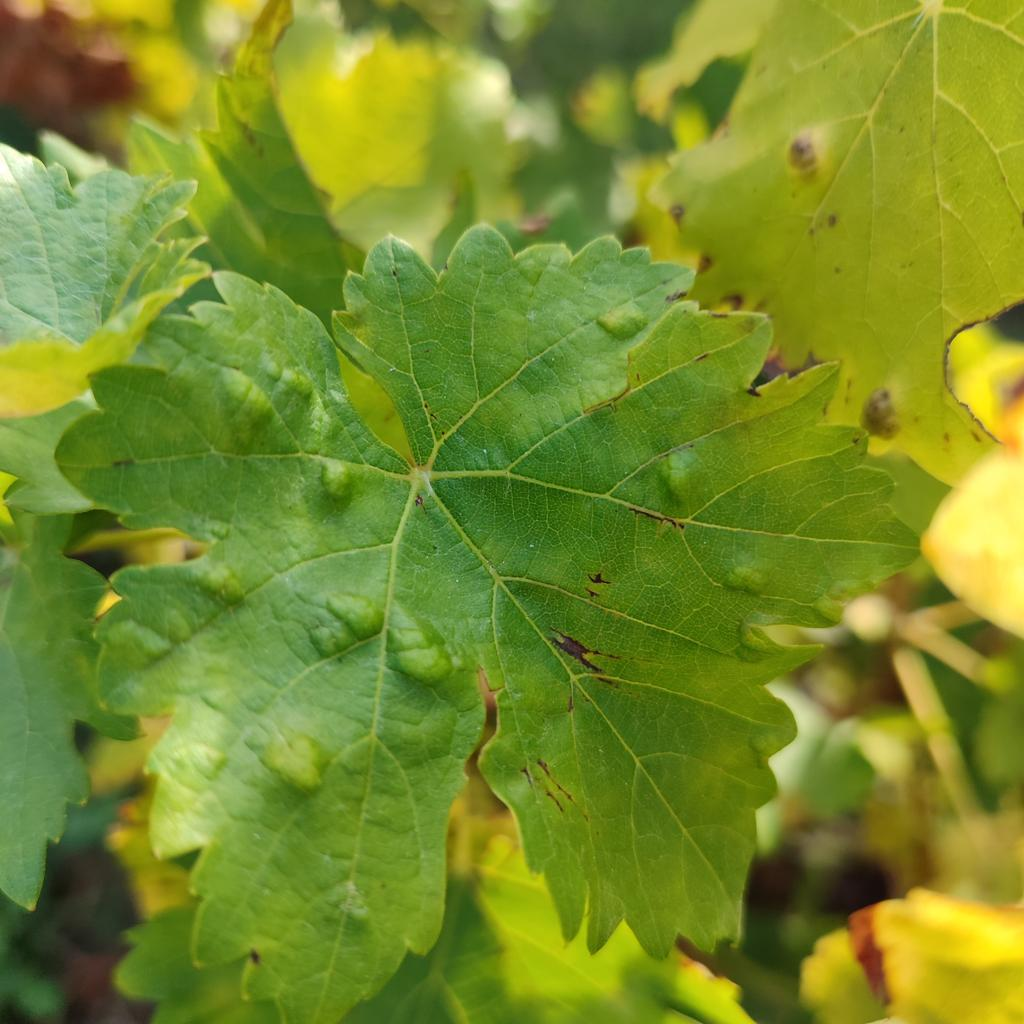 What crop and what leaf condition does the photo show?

grapevine, erineum mite
